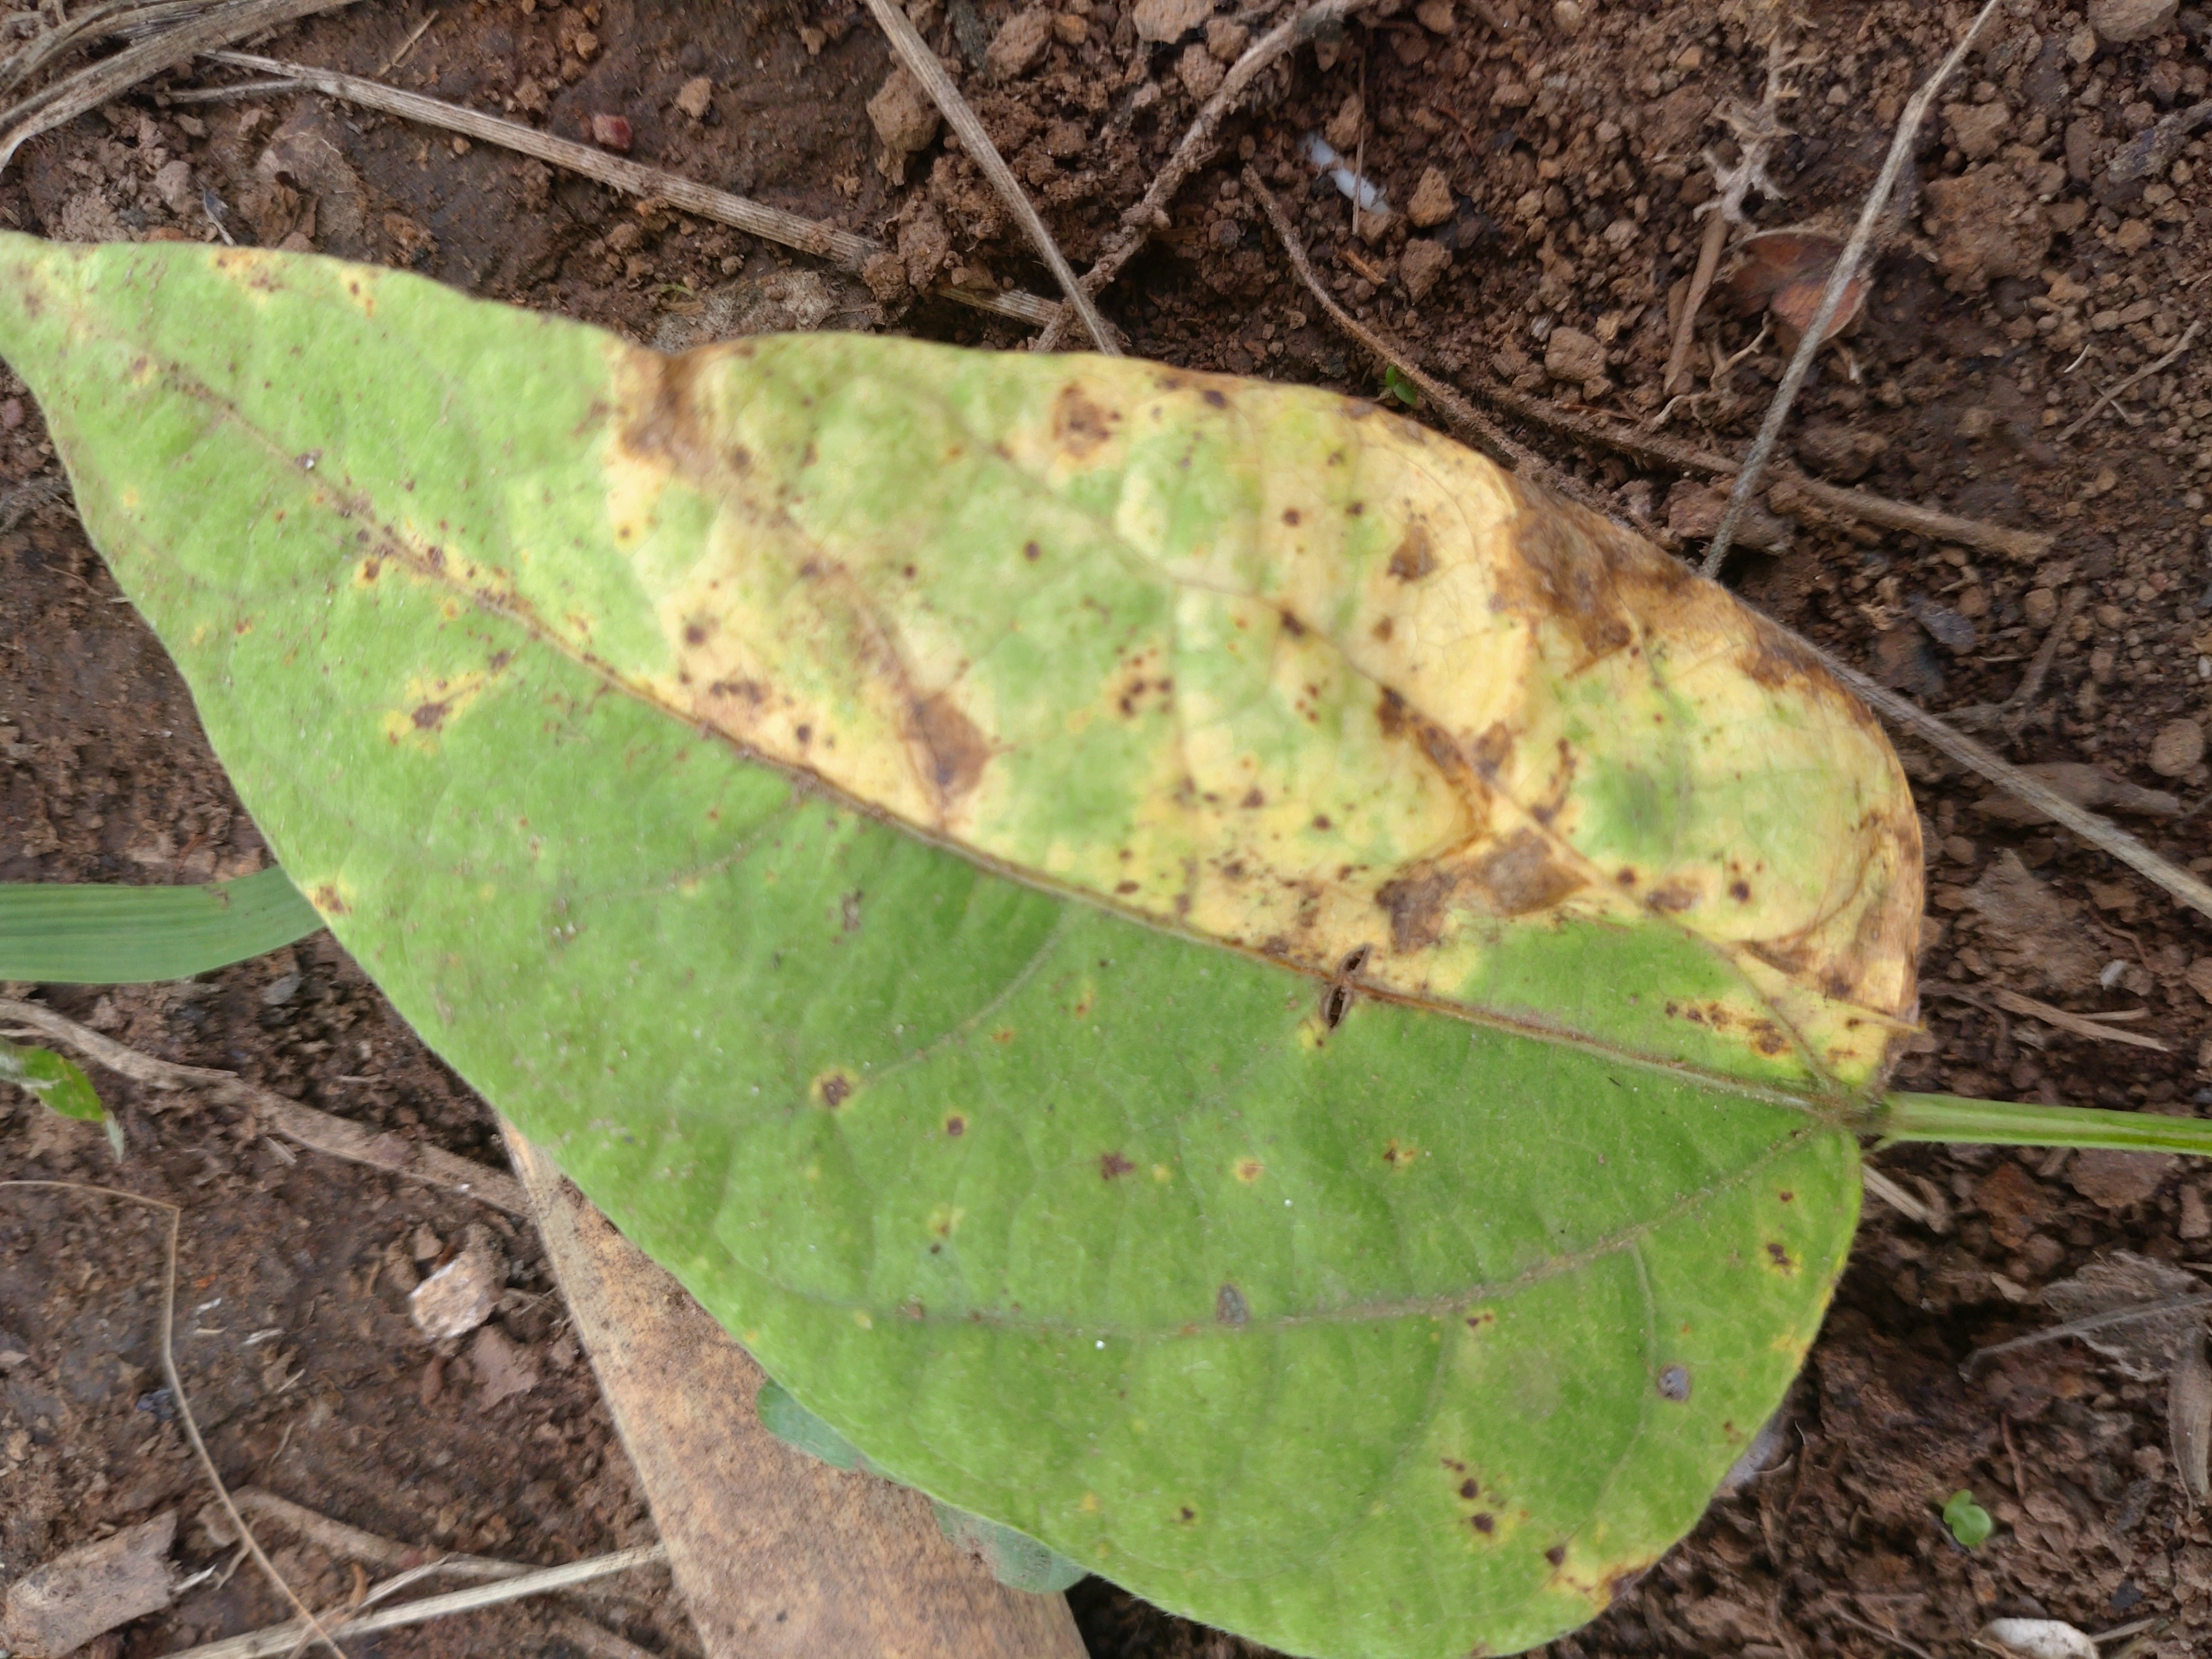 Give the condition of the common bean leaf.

rust
